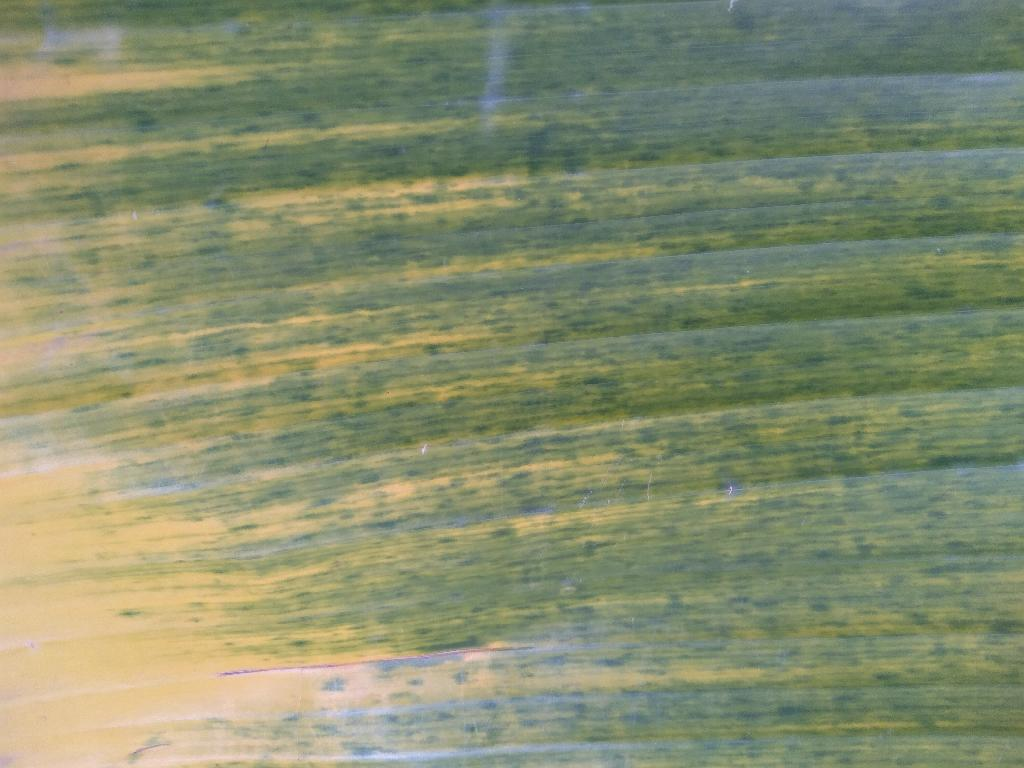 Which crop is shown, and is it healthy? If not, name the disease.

banana, fusarium wilt race 1
